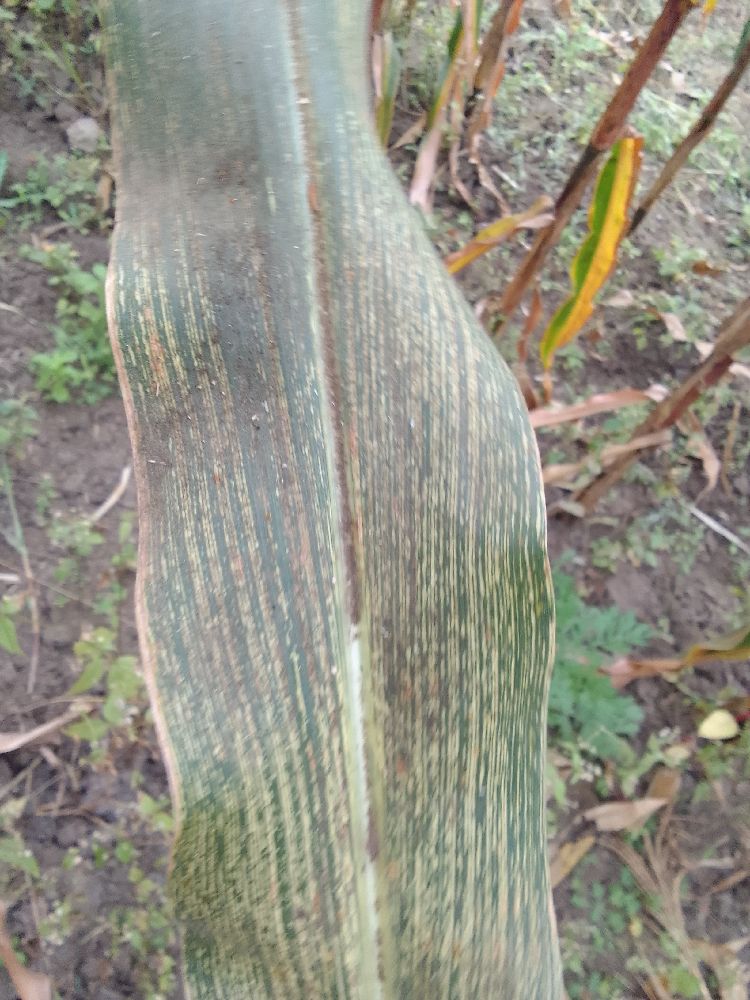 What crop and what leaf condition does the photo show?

maize, maize streak virus
